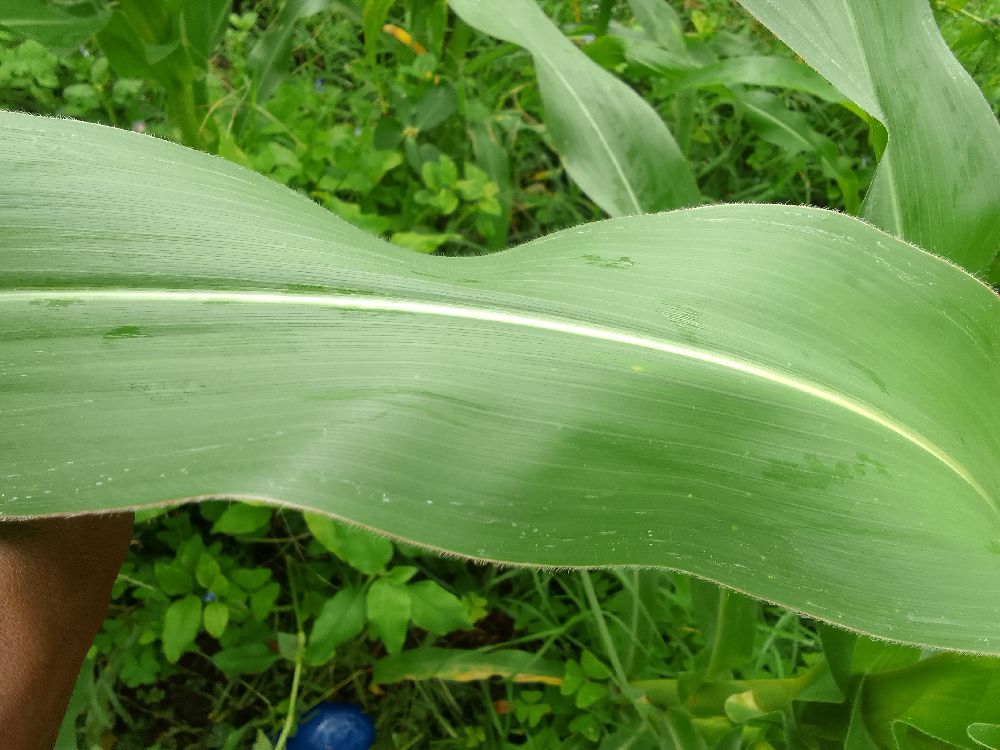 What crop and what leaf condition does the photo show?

maize, healthy
